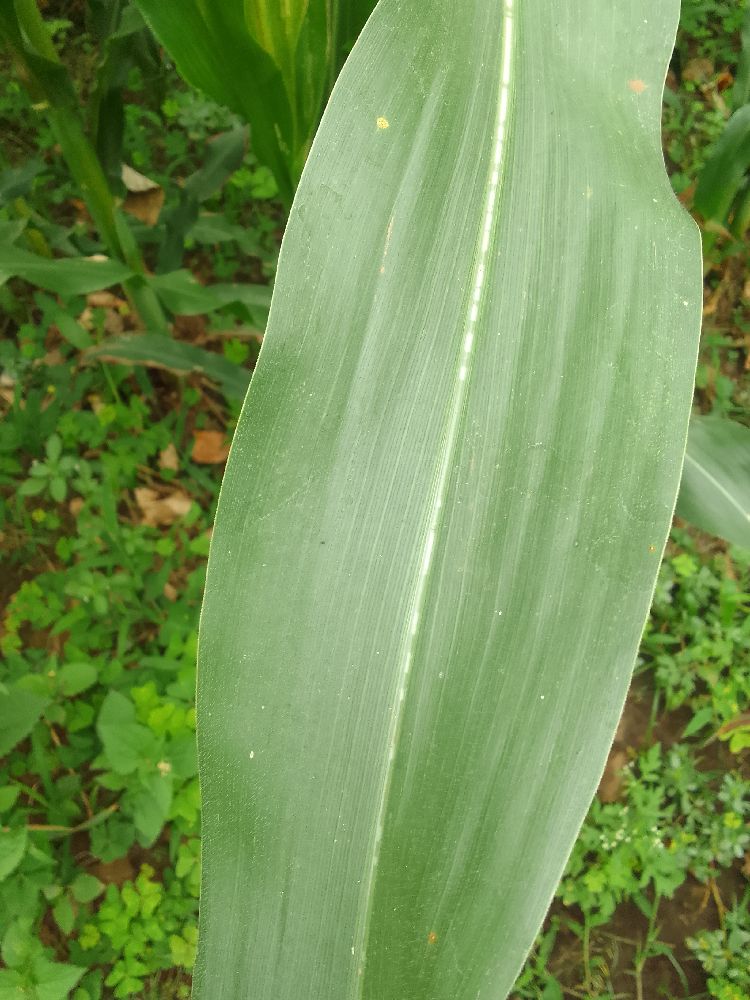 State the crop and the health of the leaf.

maize, healthy
